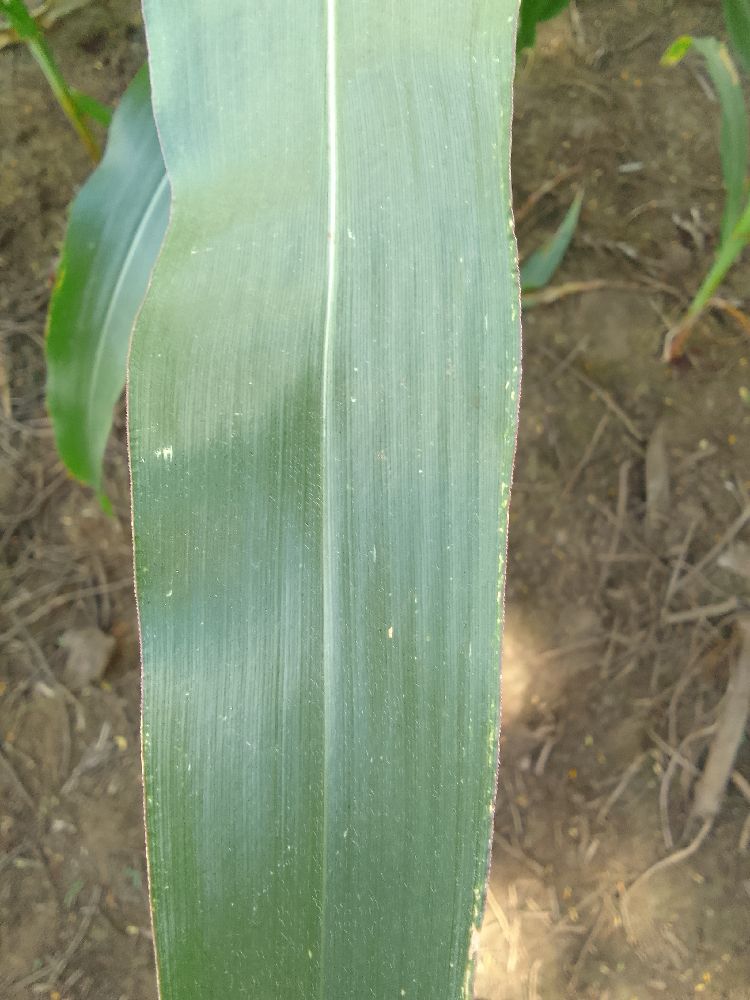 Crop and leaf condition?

maize, healthy
